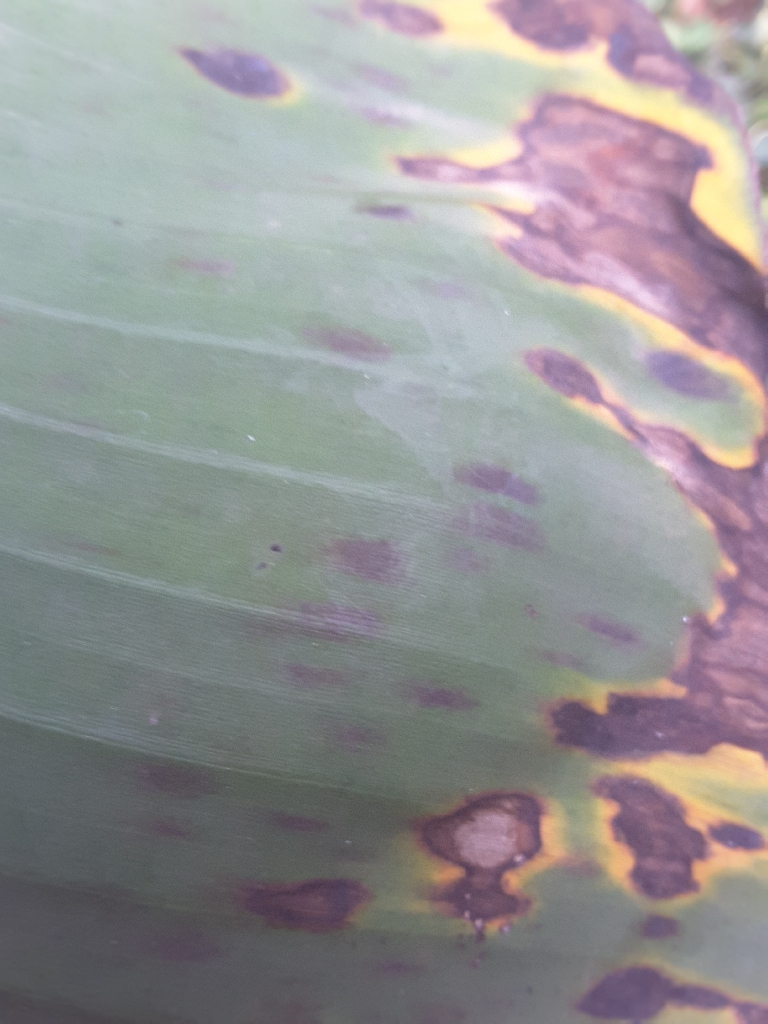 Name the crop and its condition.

banana, black sigatoka
